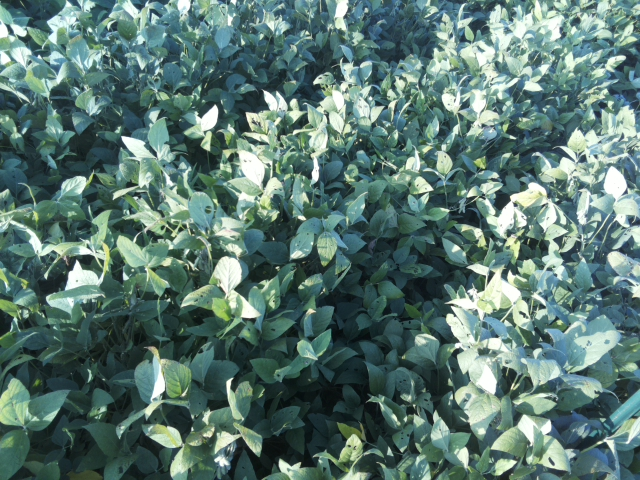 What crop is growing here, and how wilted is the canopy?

soybean, leaflets folding inward at secondary pulvinus with no turgor loss in leaflets or petioles
